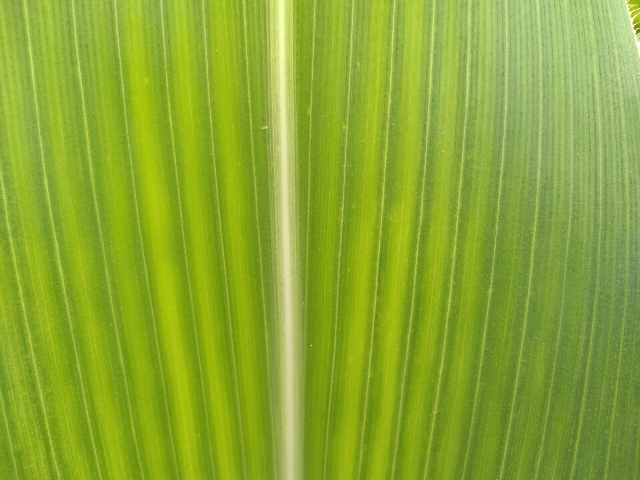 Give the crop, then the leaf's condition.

maize, healthy
